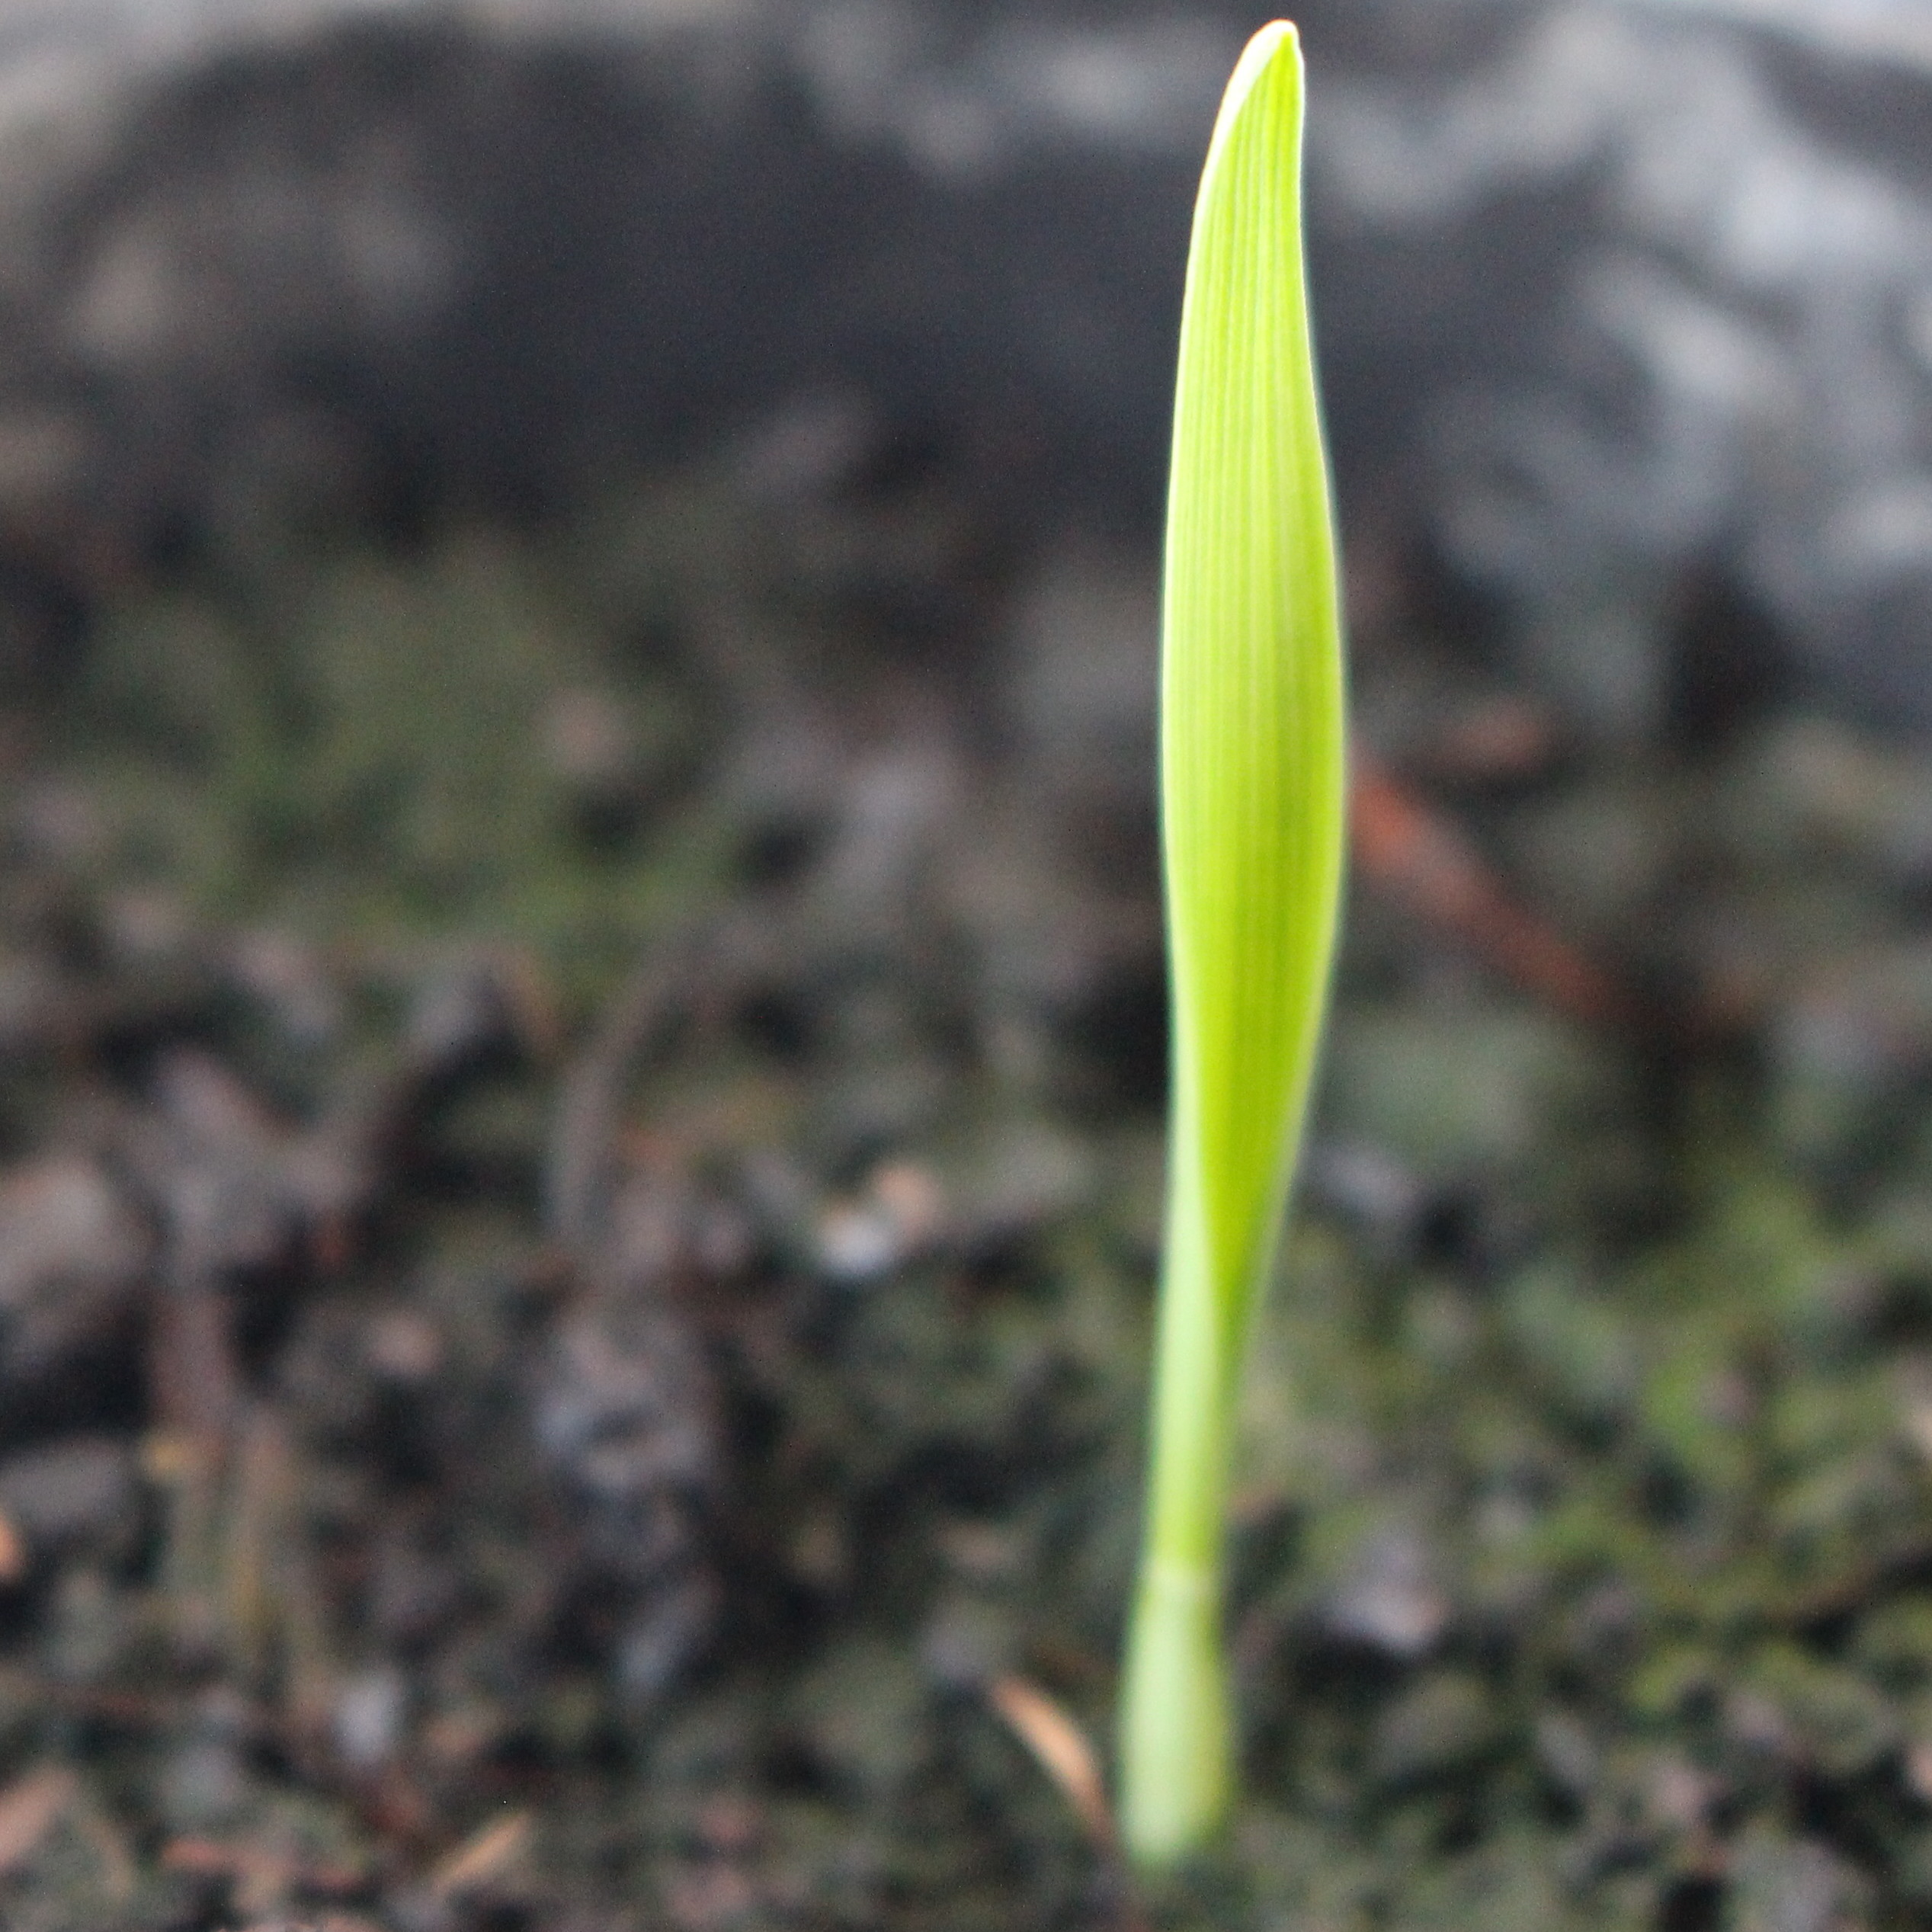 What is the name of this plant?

Avena sterilis
